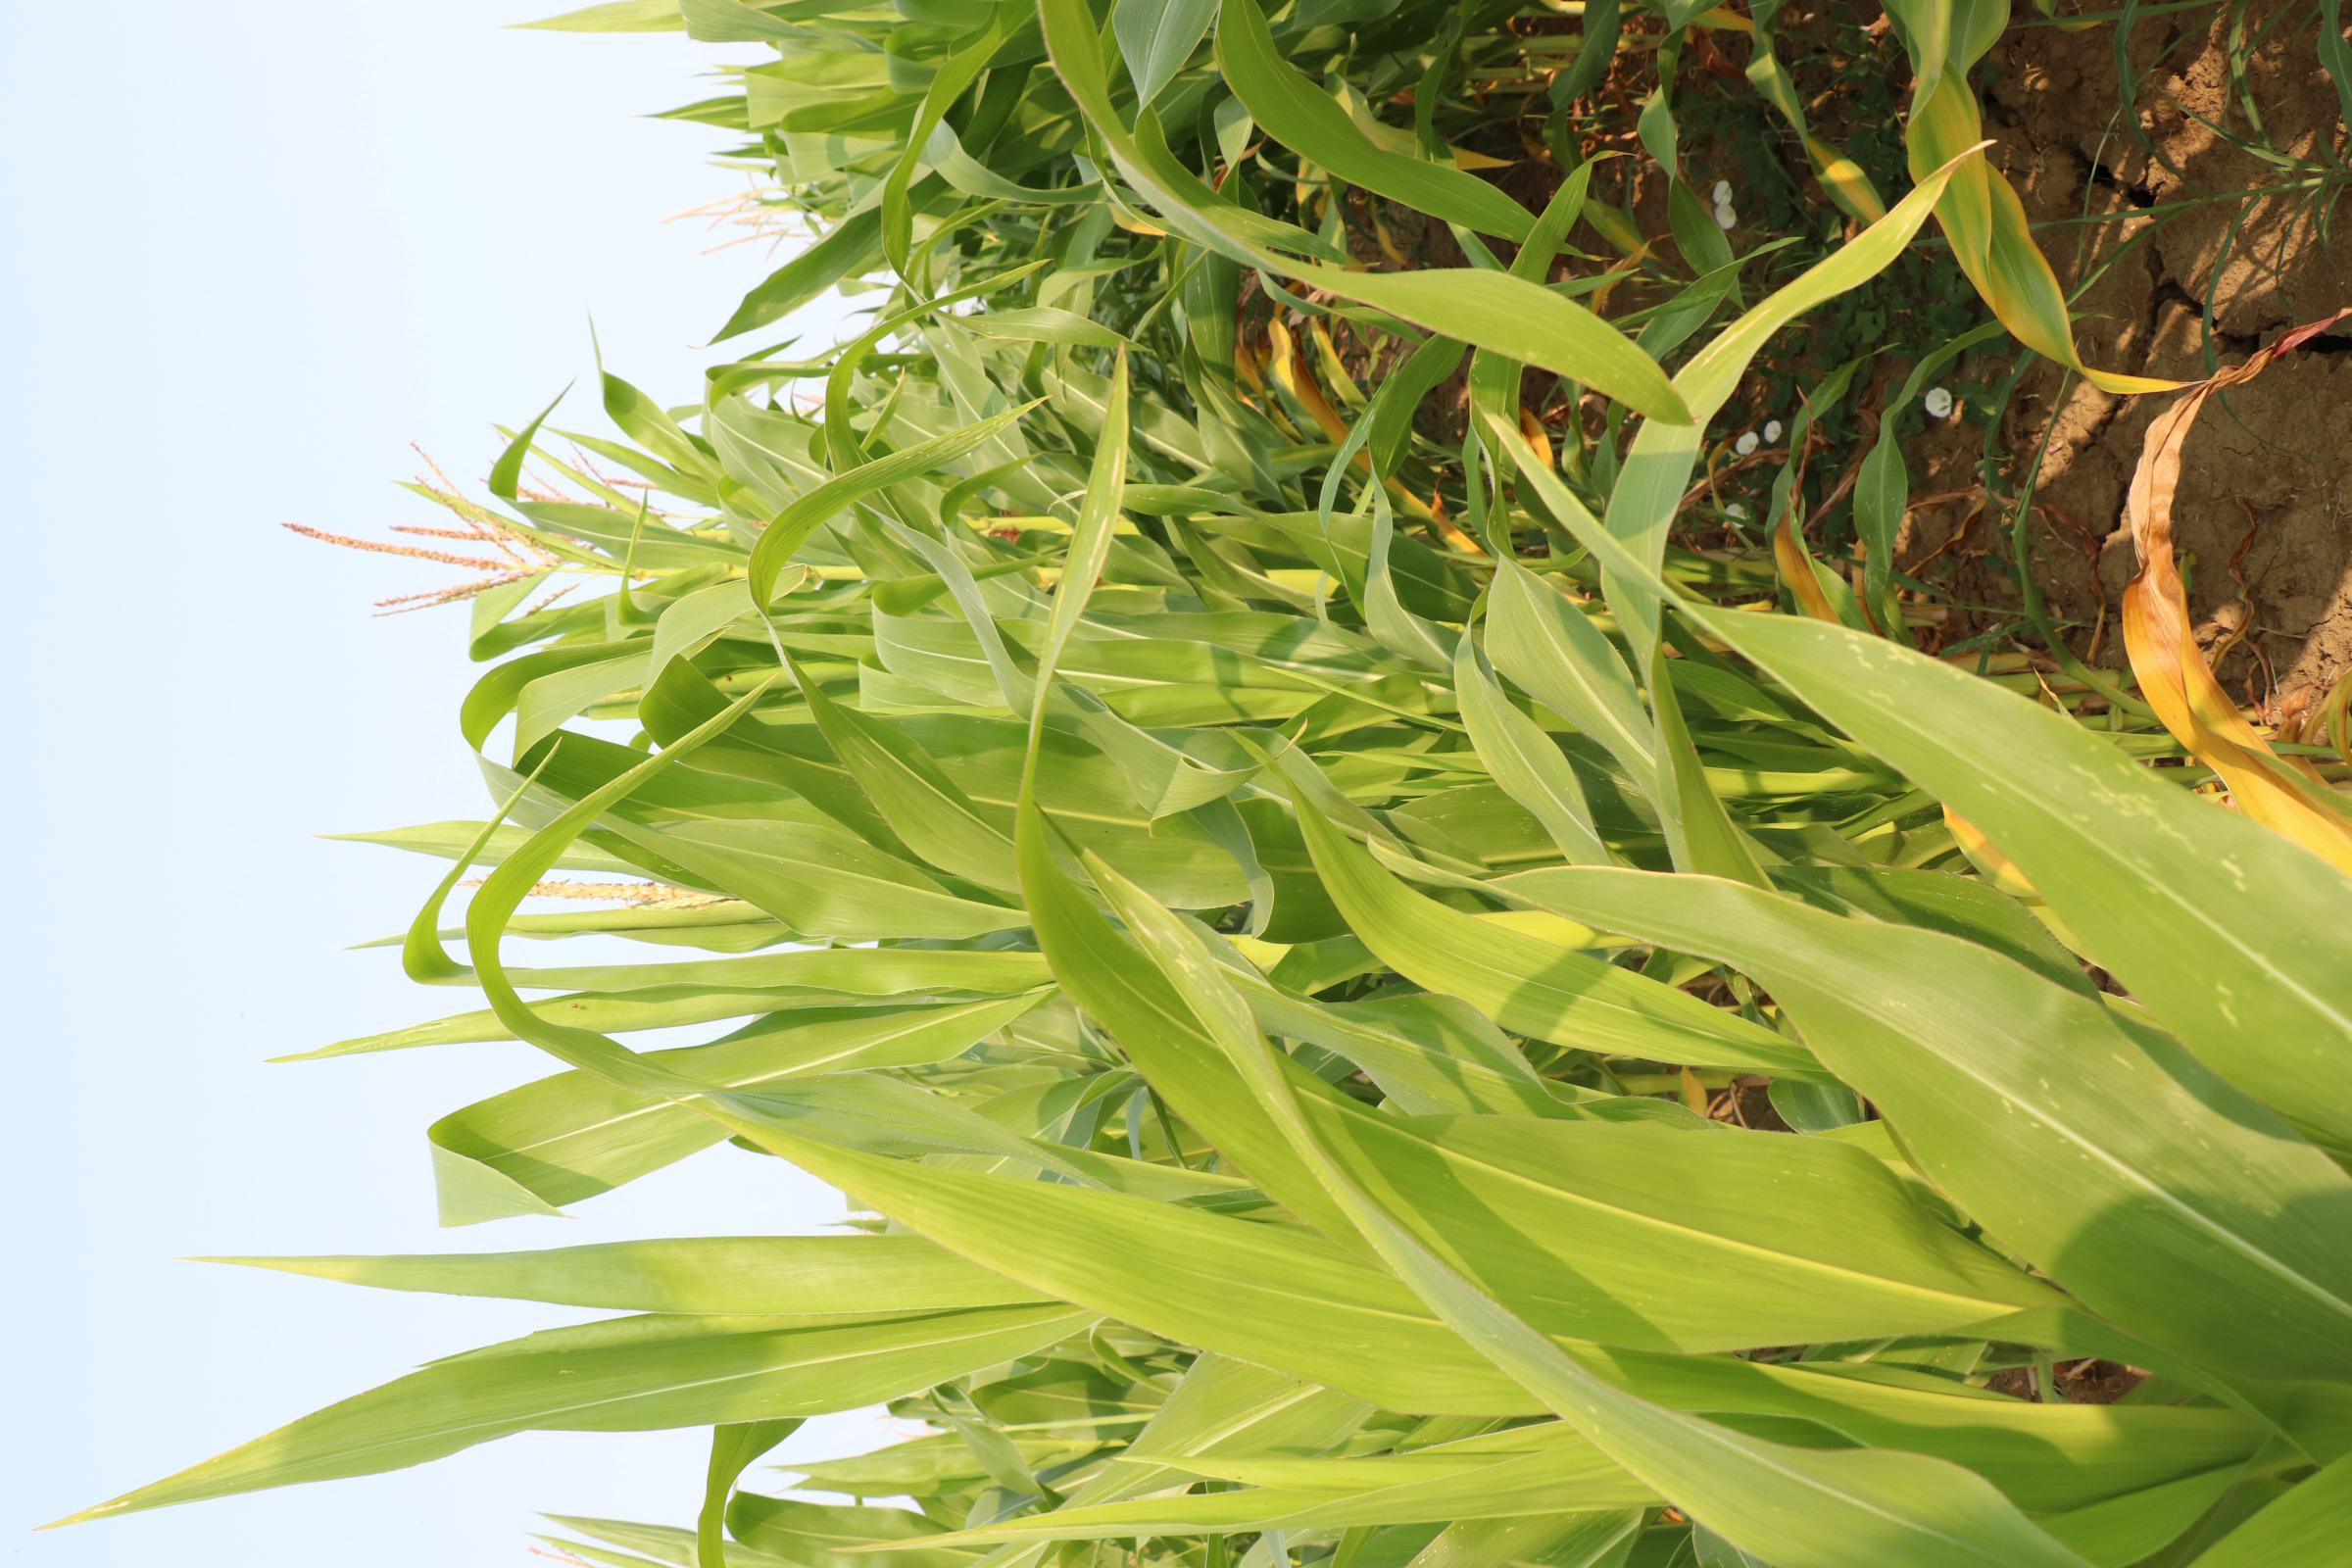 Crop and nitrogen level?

maize, no added nitrogen
